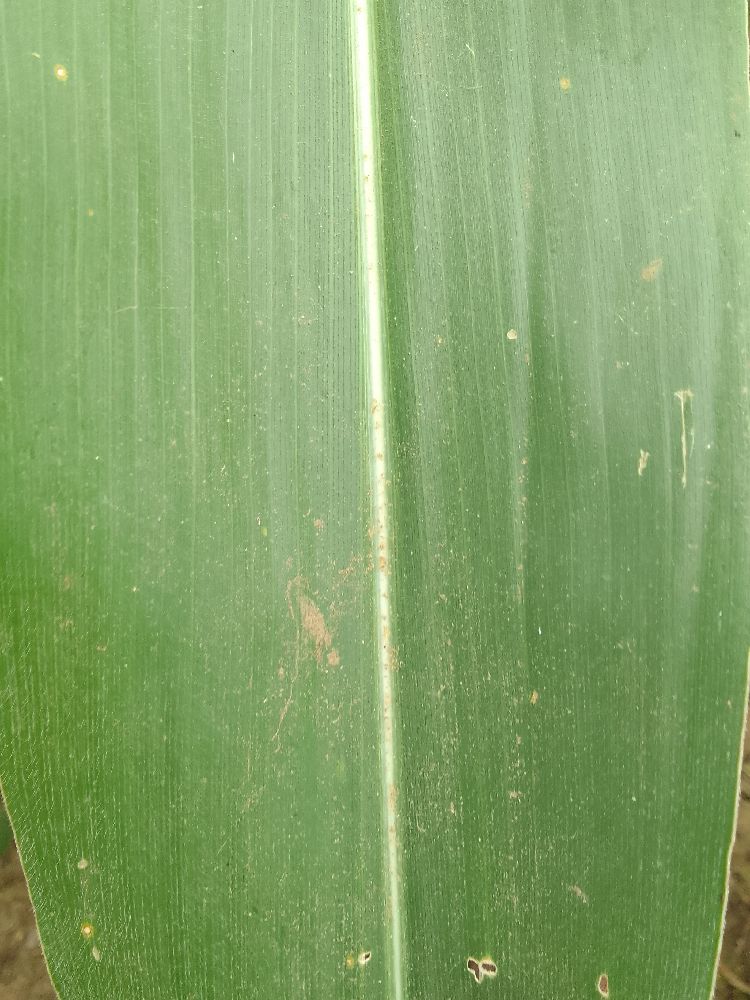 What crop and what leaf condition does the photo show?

maize, healthy
